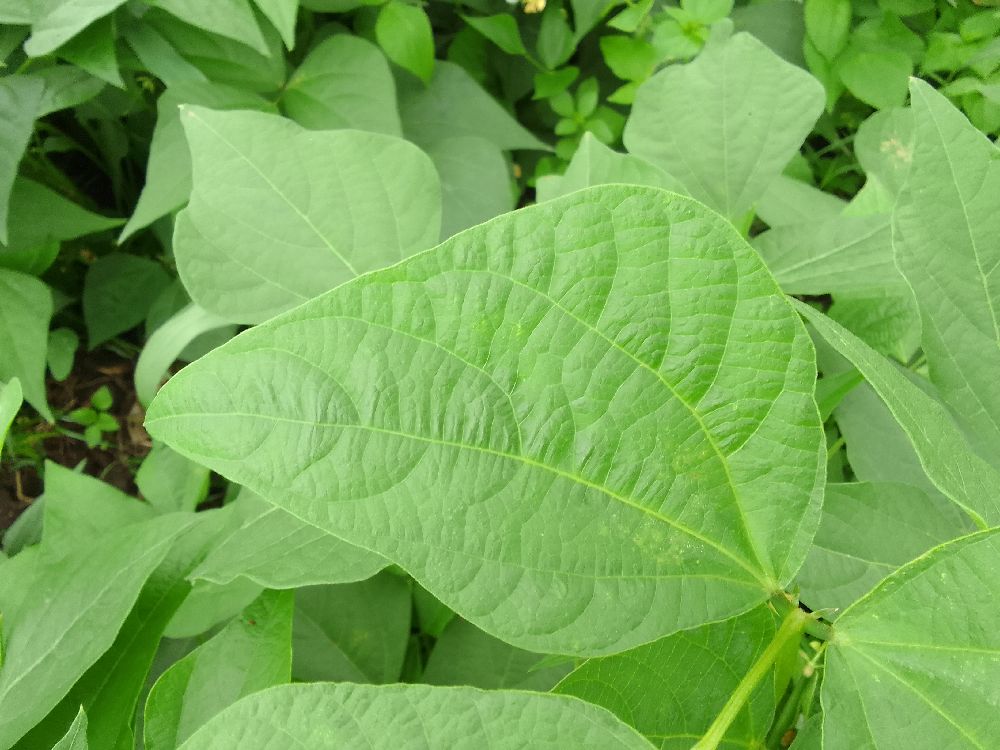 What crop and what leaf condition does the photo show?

common bean, healthy
